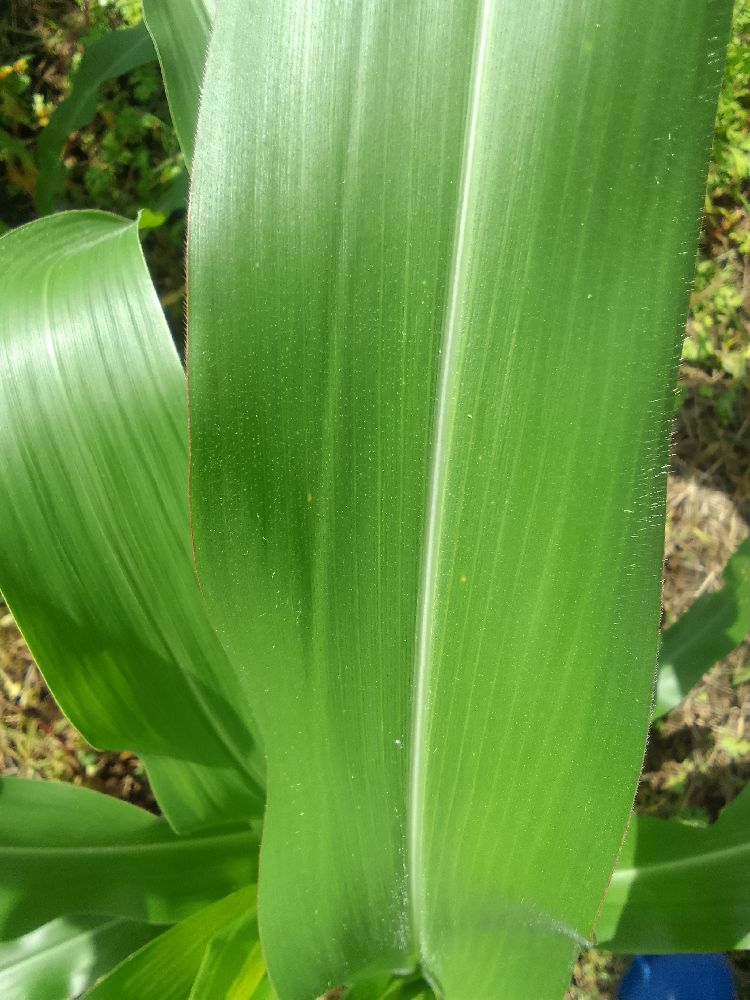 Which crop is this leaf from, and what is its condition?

maize, healthy
